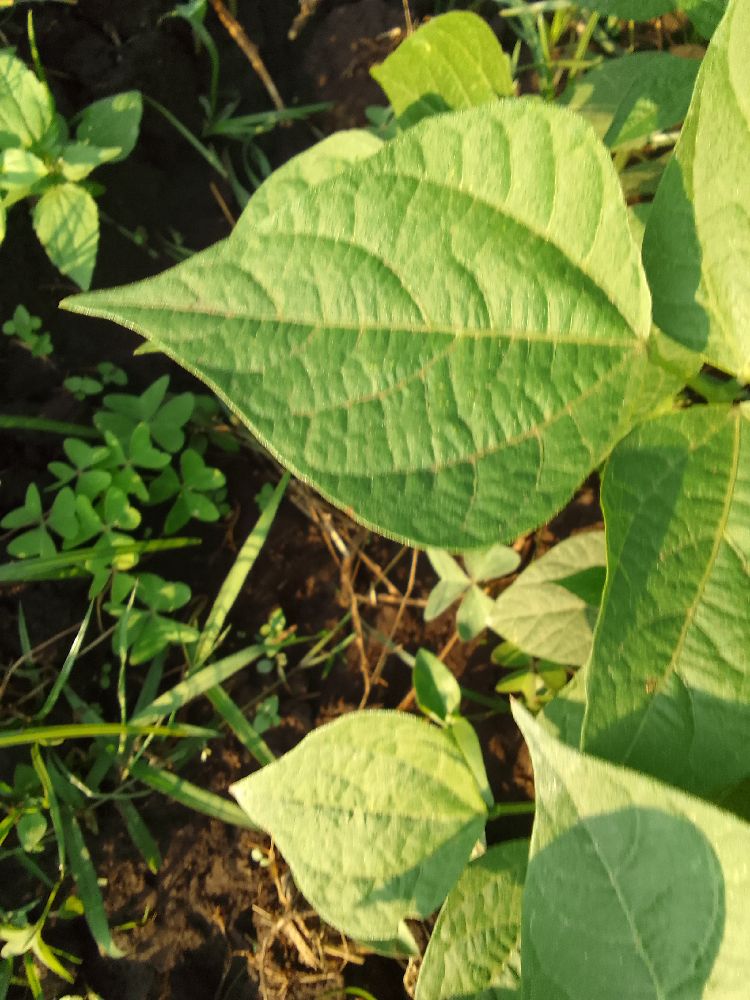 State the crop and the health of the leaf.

common bean, healthy
